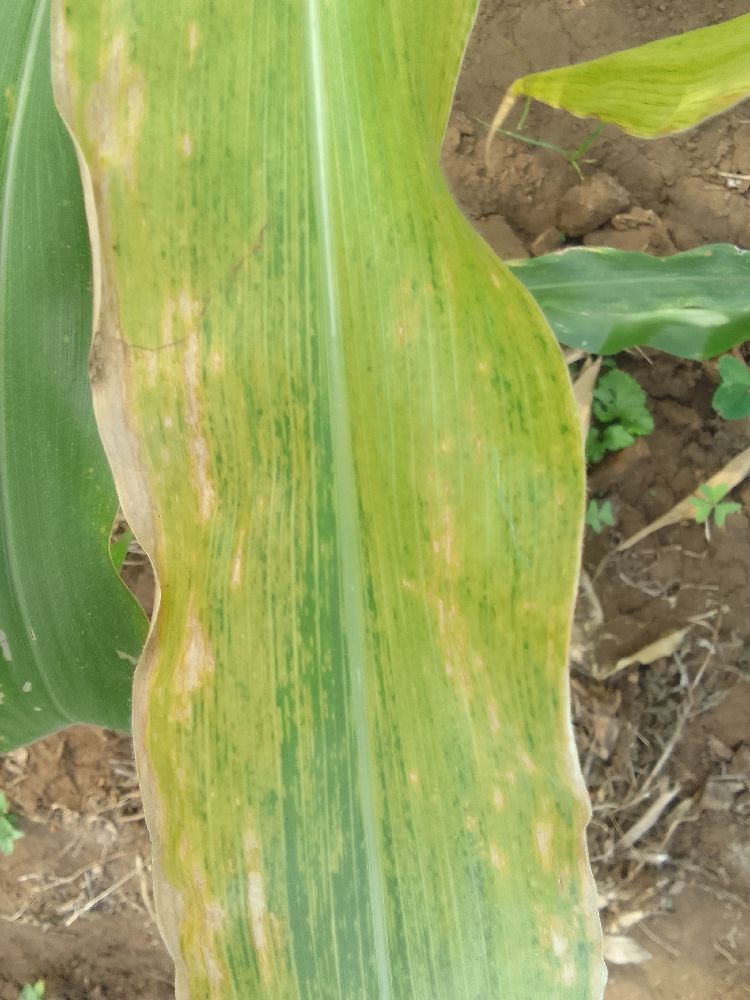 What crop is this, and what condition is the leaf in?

maize, maize lethal necrosis
